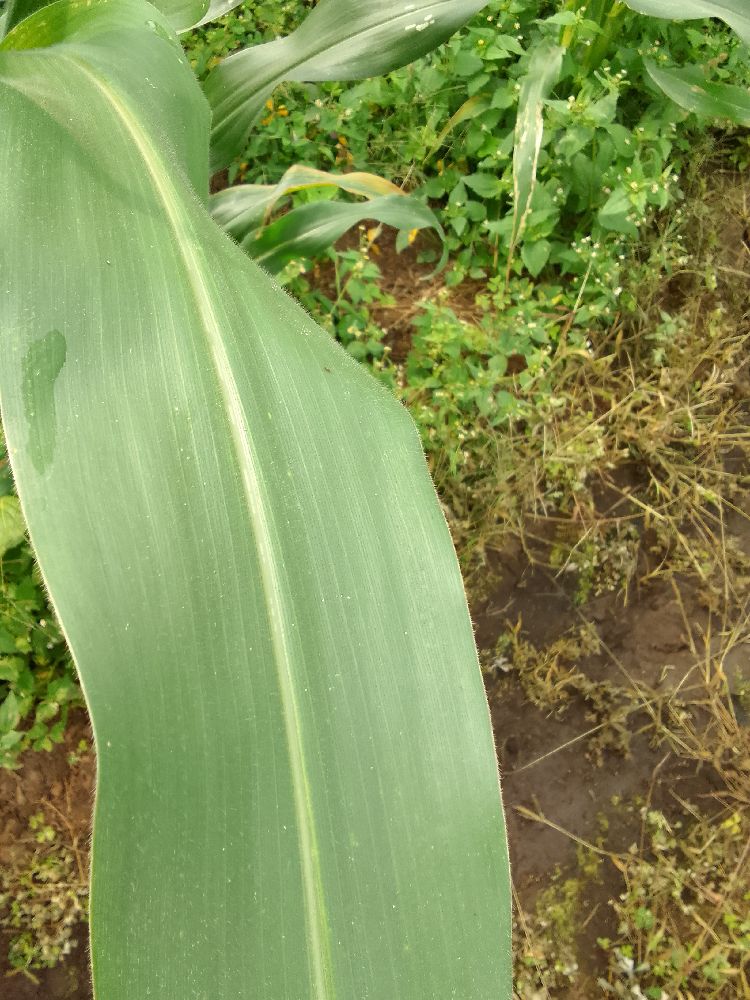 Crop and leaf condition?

maize, healthy
